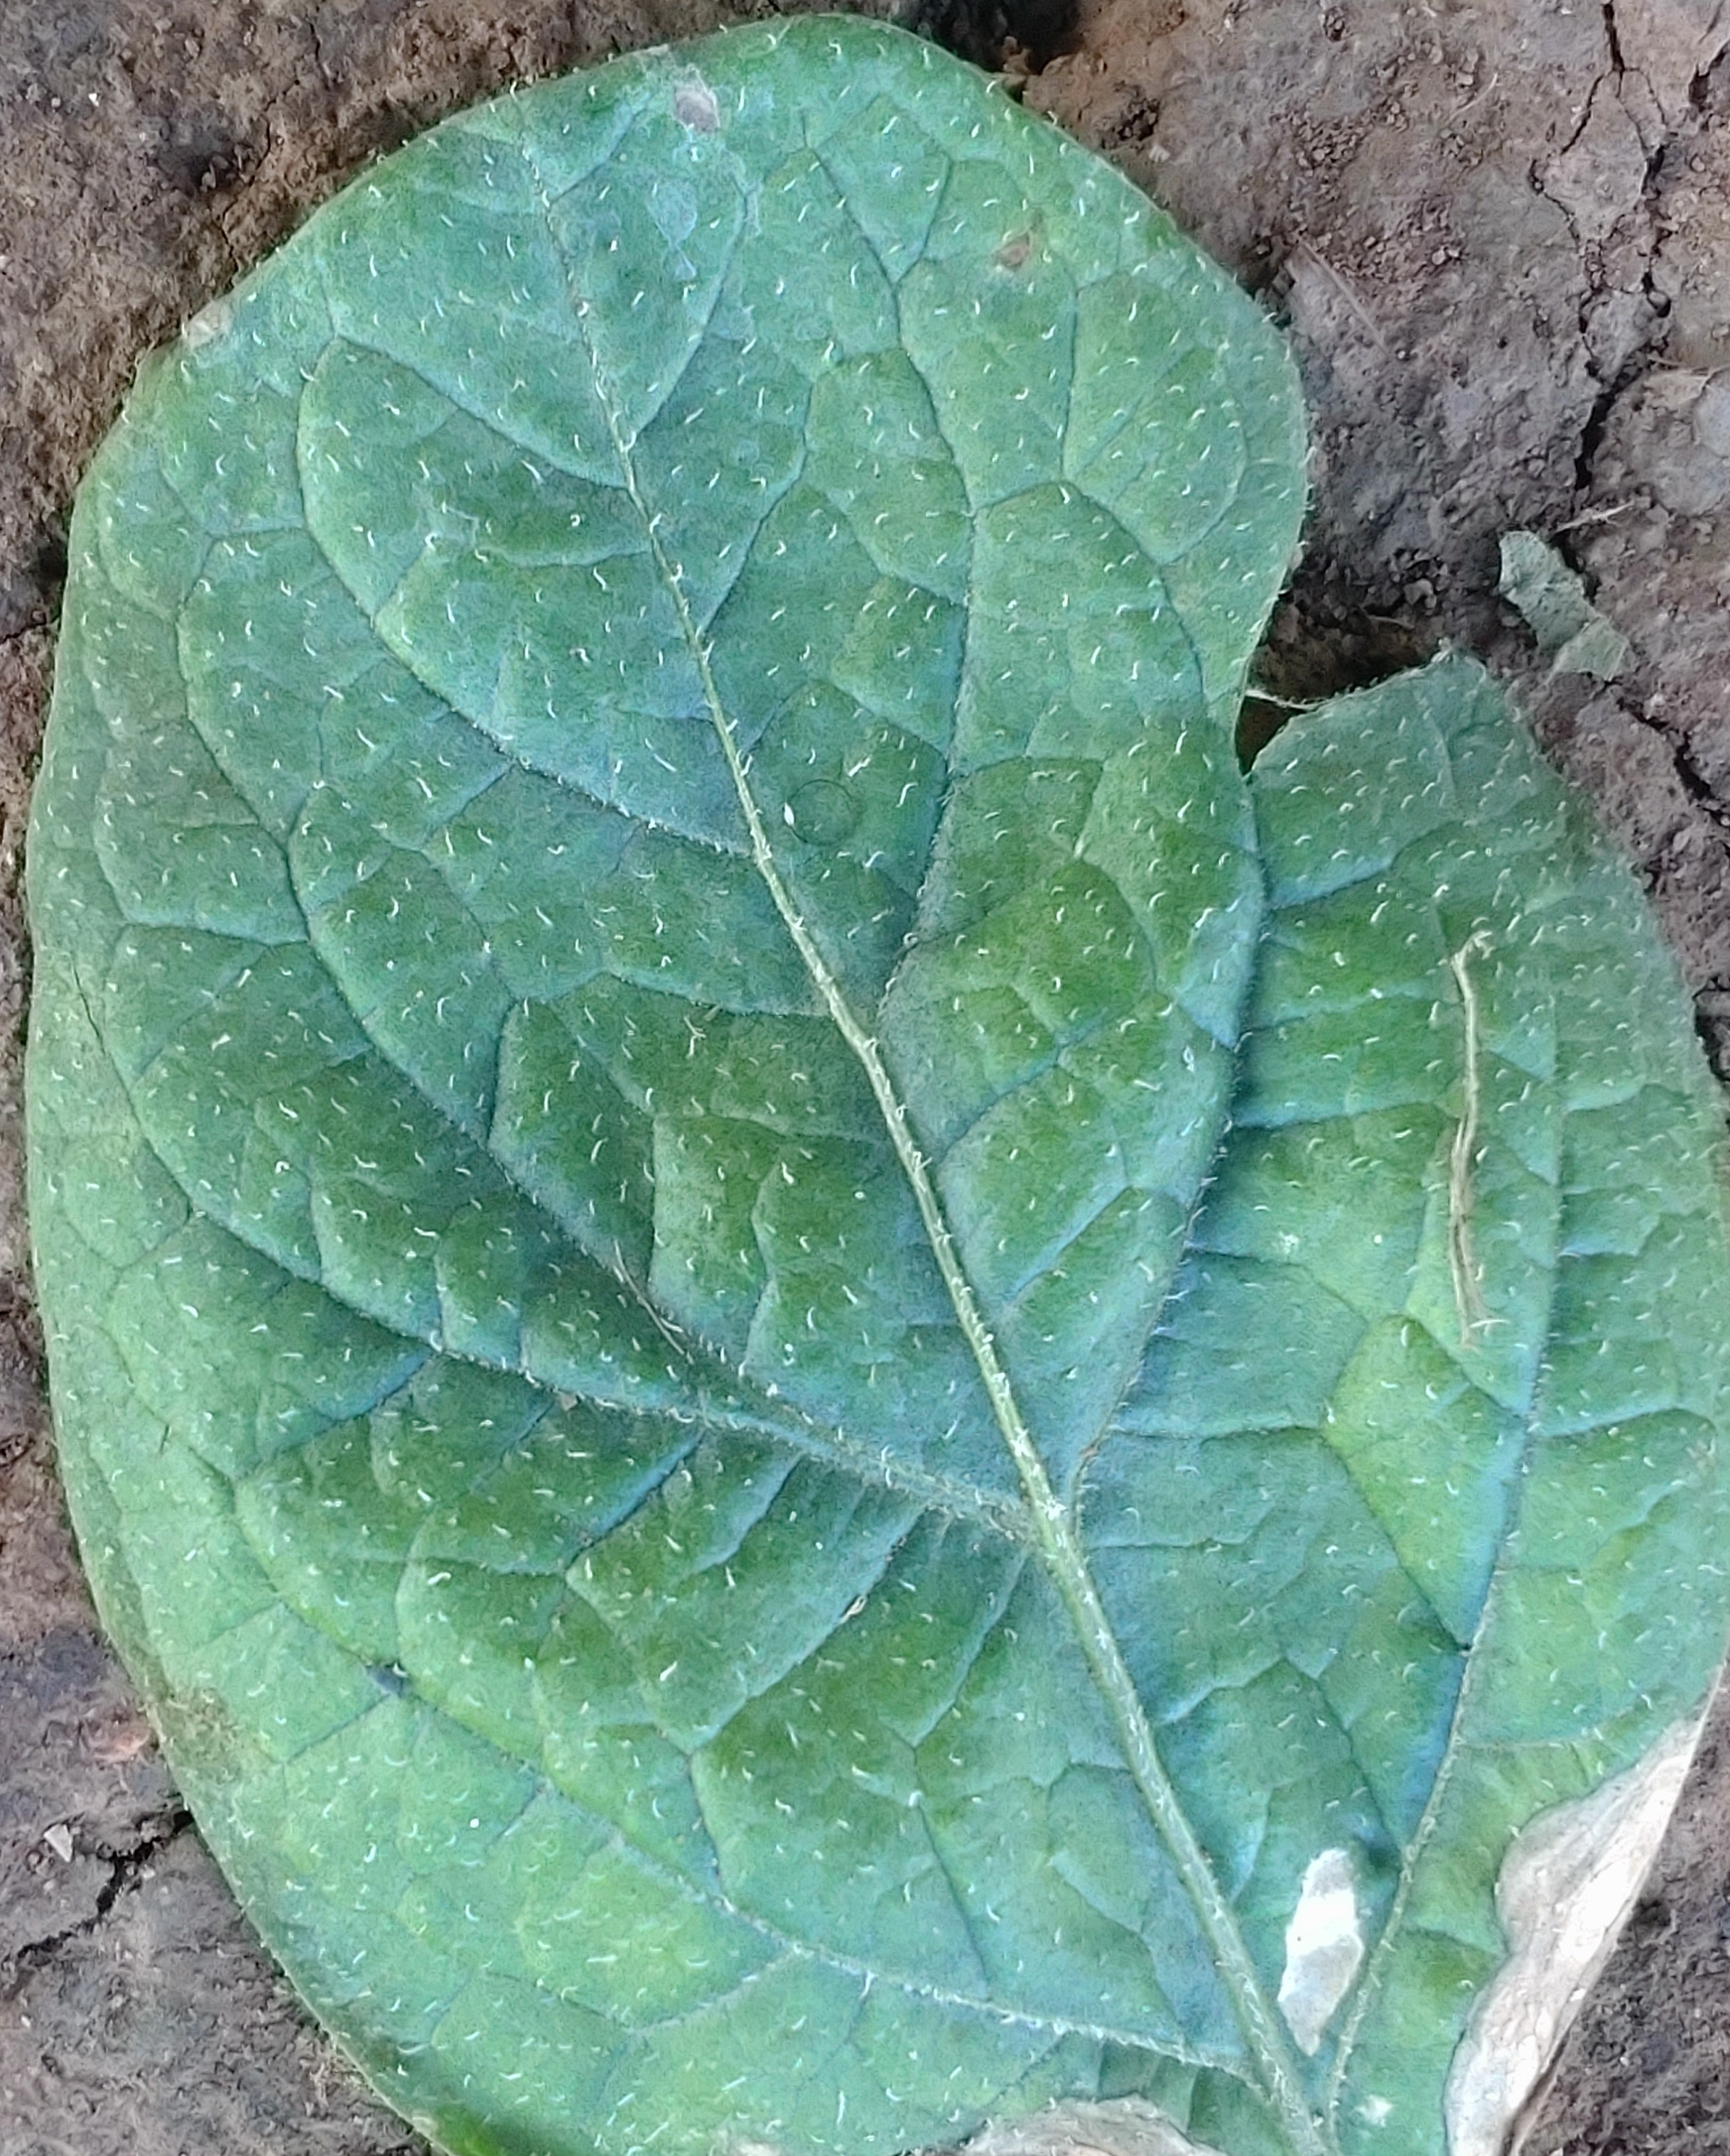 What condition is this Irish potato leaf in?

early blight
